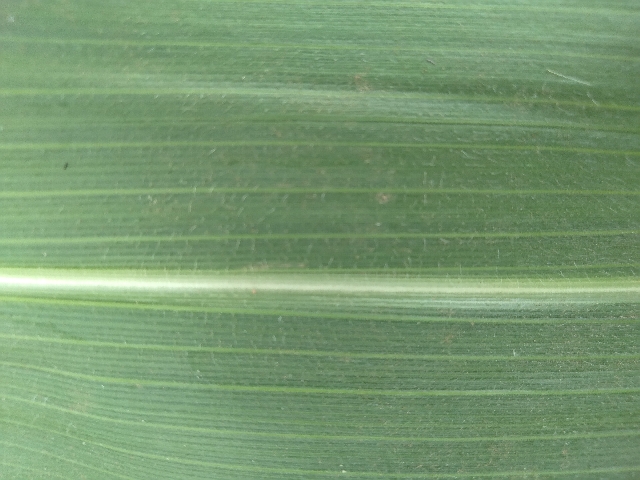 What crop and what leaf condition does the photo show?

maize, healthy
